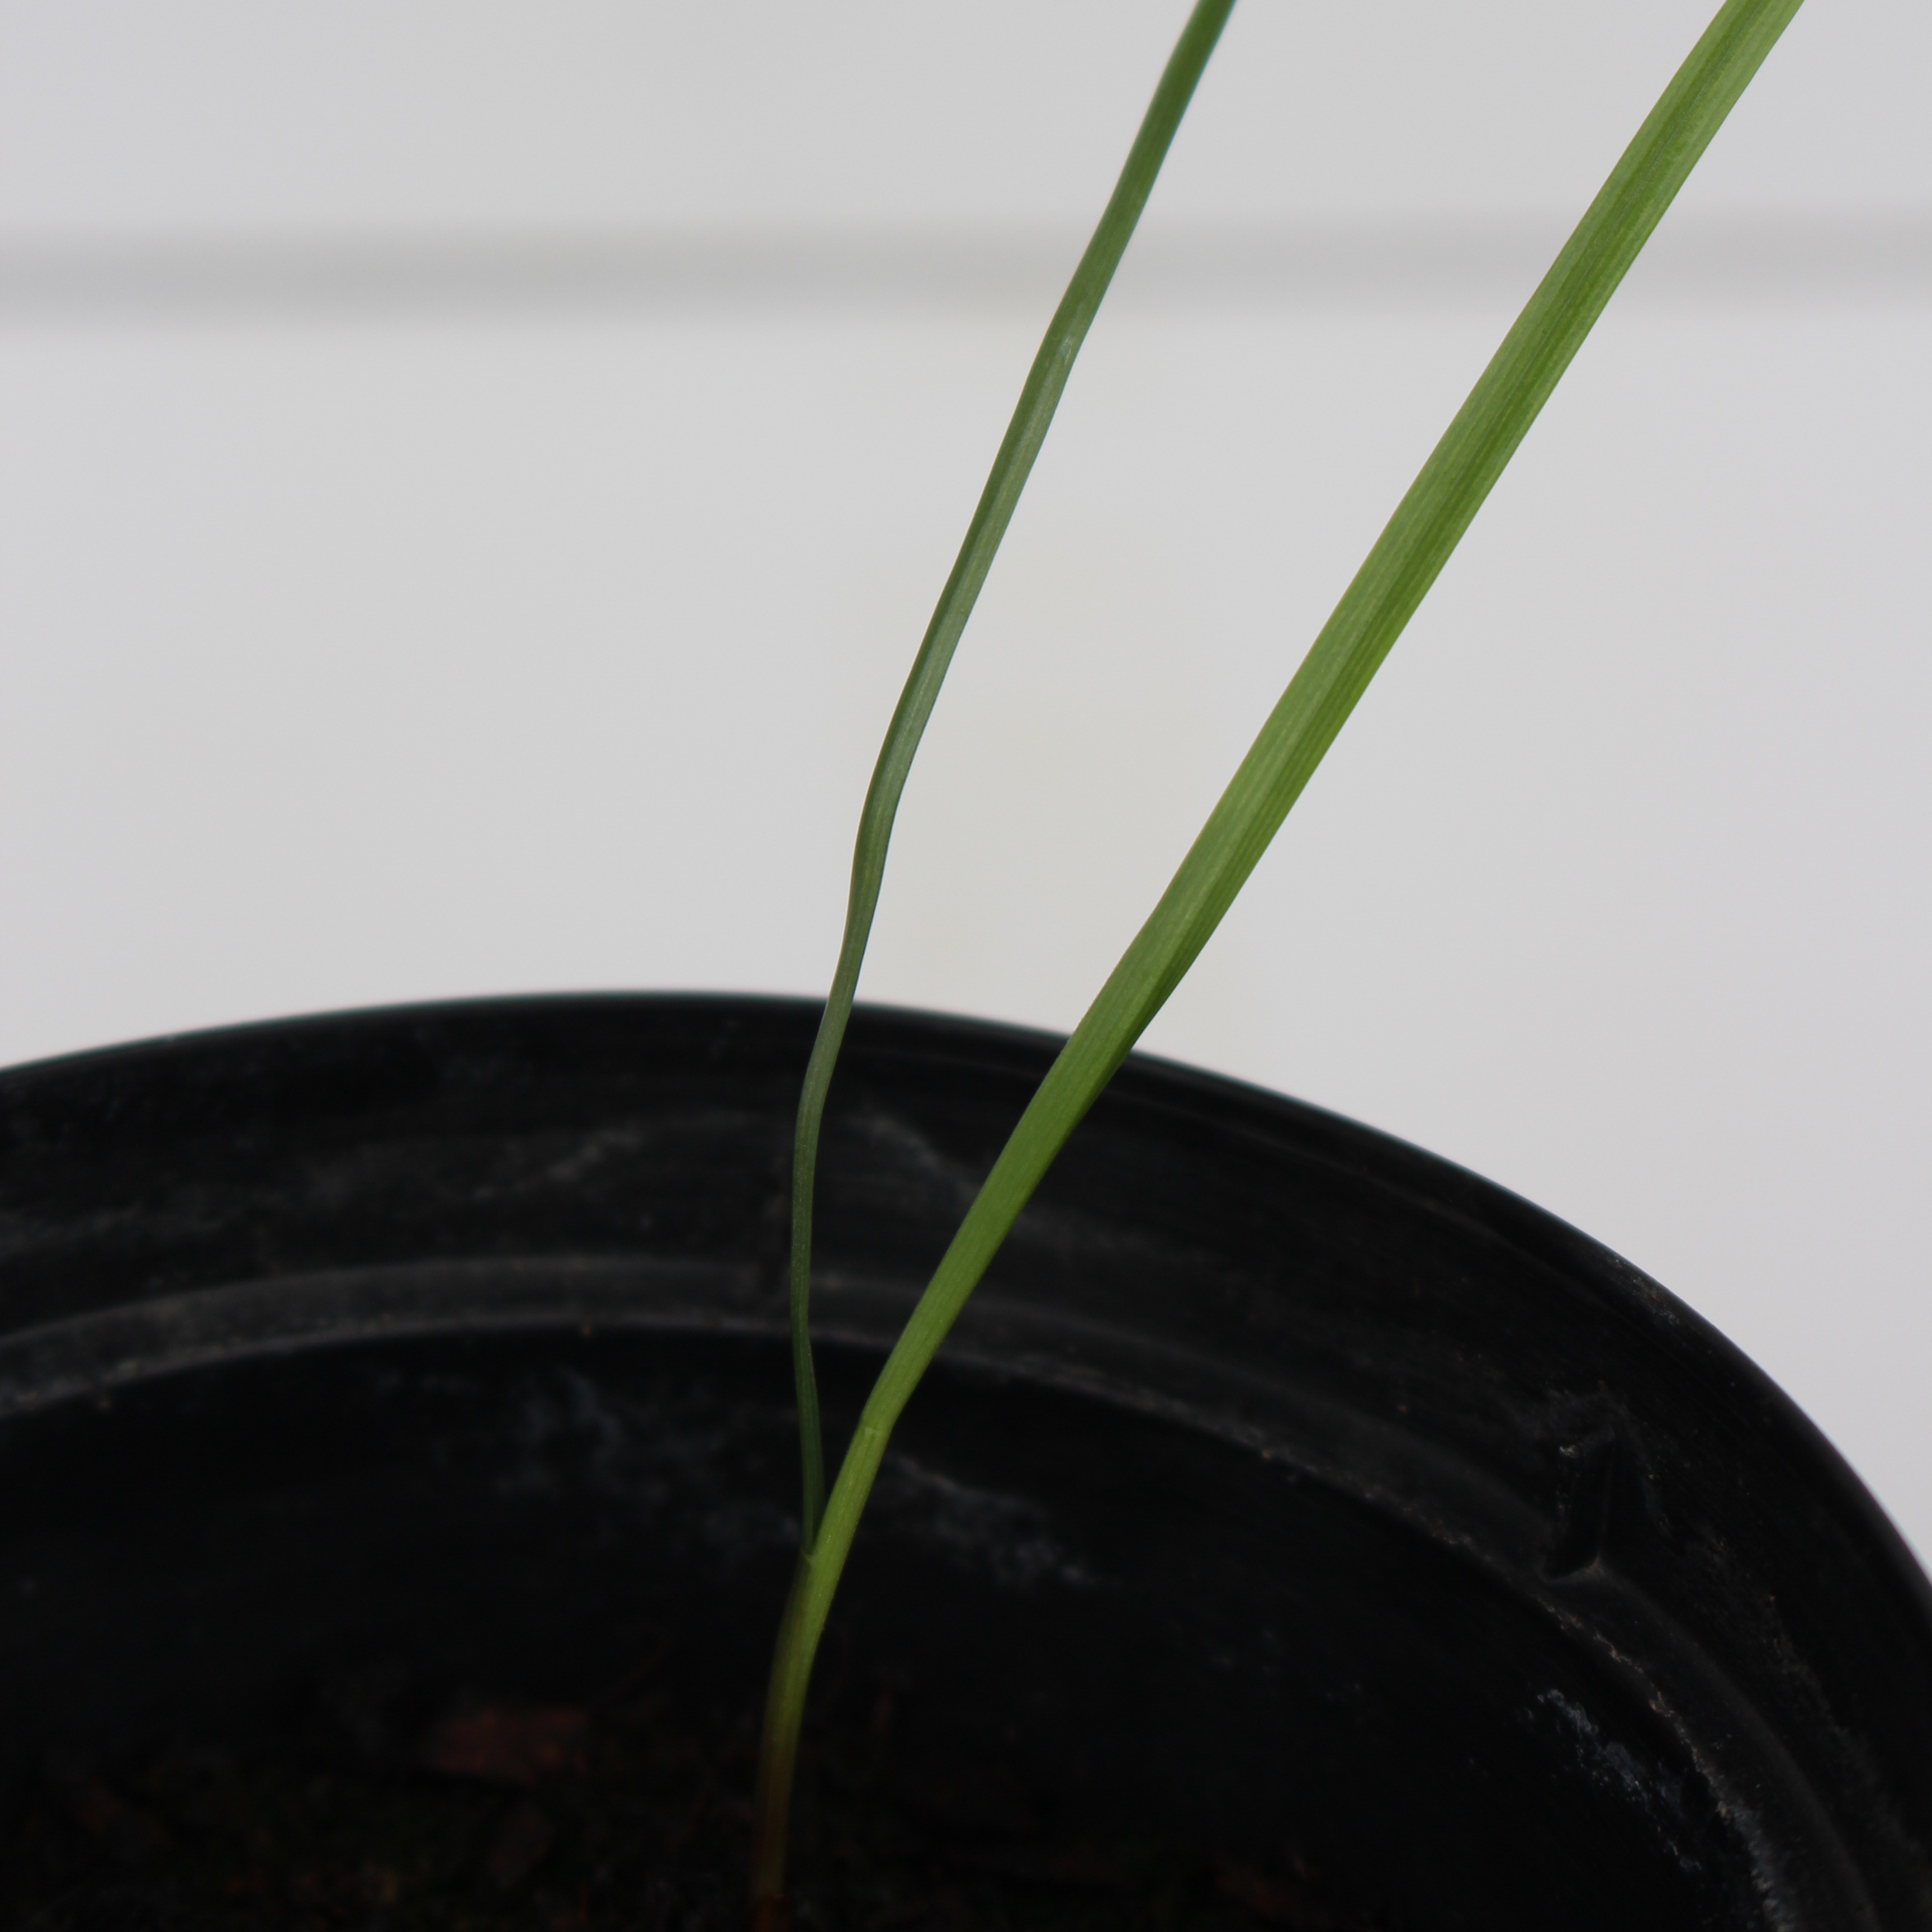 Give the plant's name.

Lolium multiflorum
